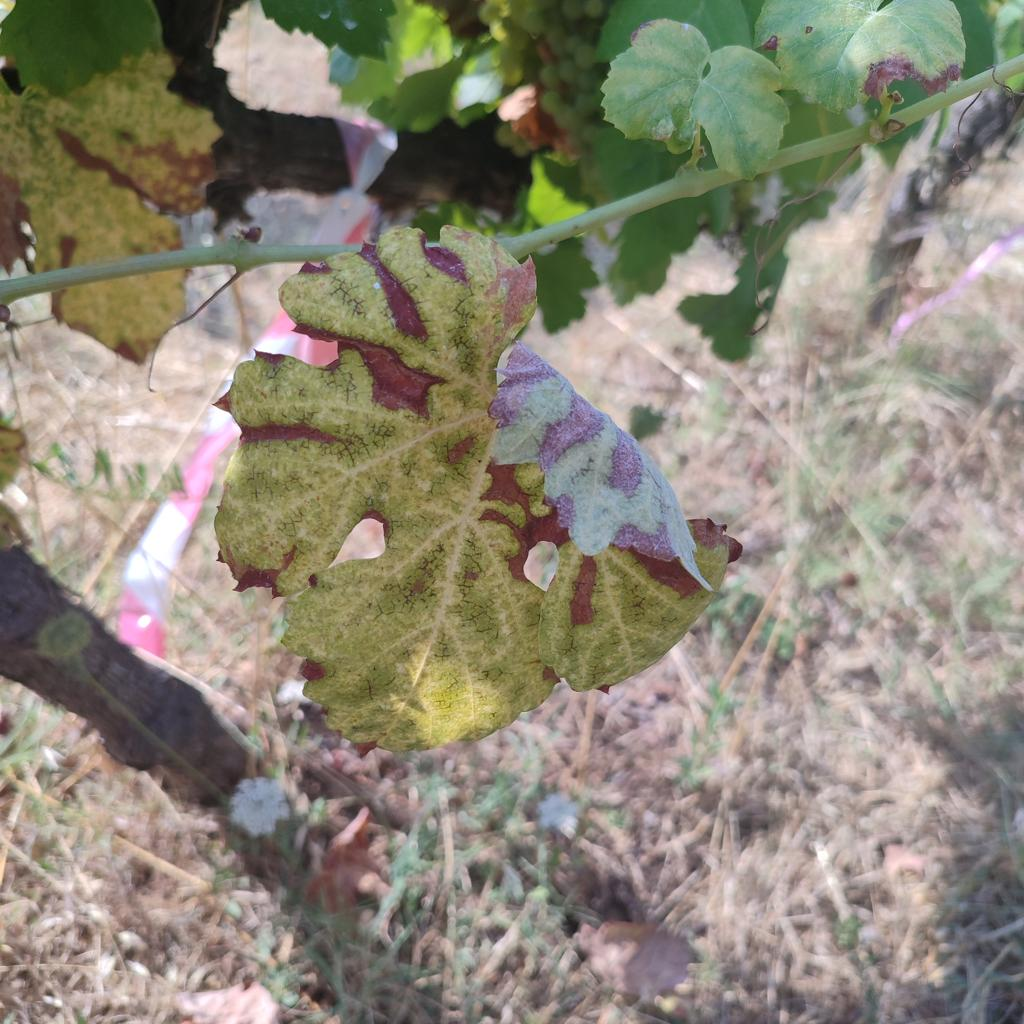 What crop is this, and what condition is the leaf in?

grapevine, esca complex
